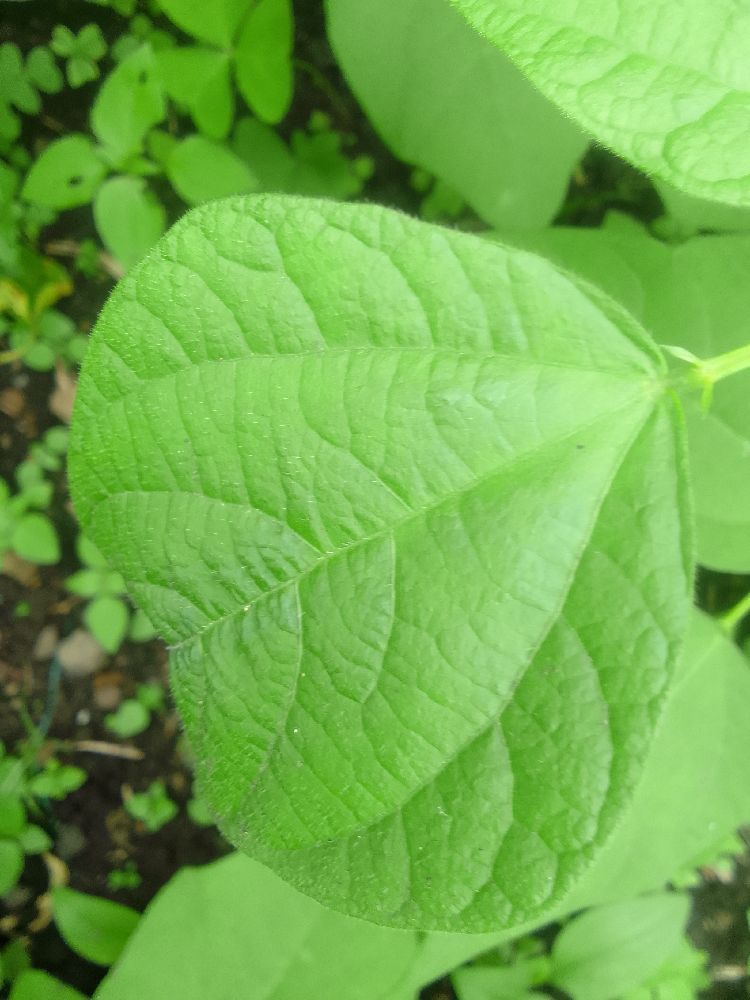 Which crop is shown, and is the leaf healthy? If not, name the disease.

common bean, healthy
